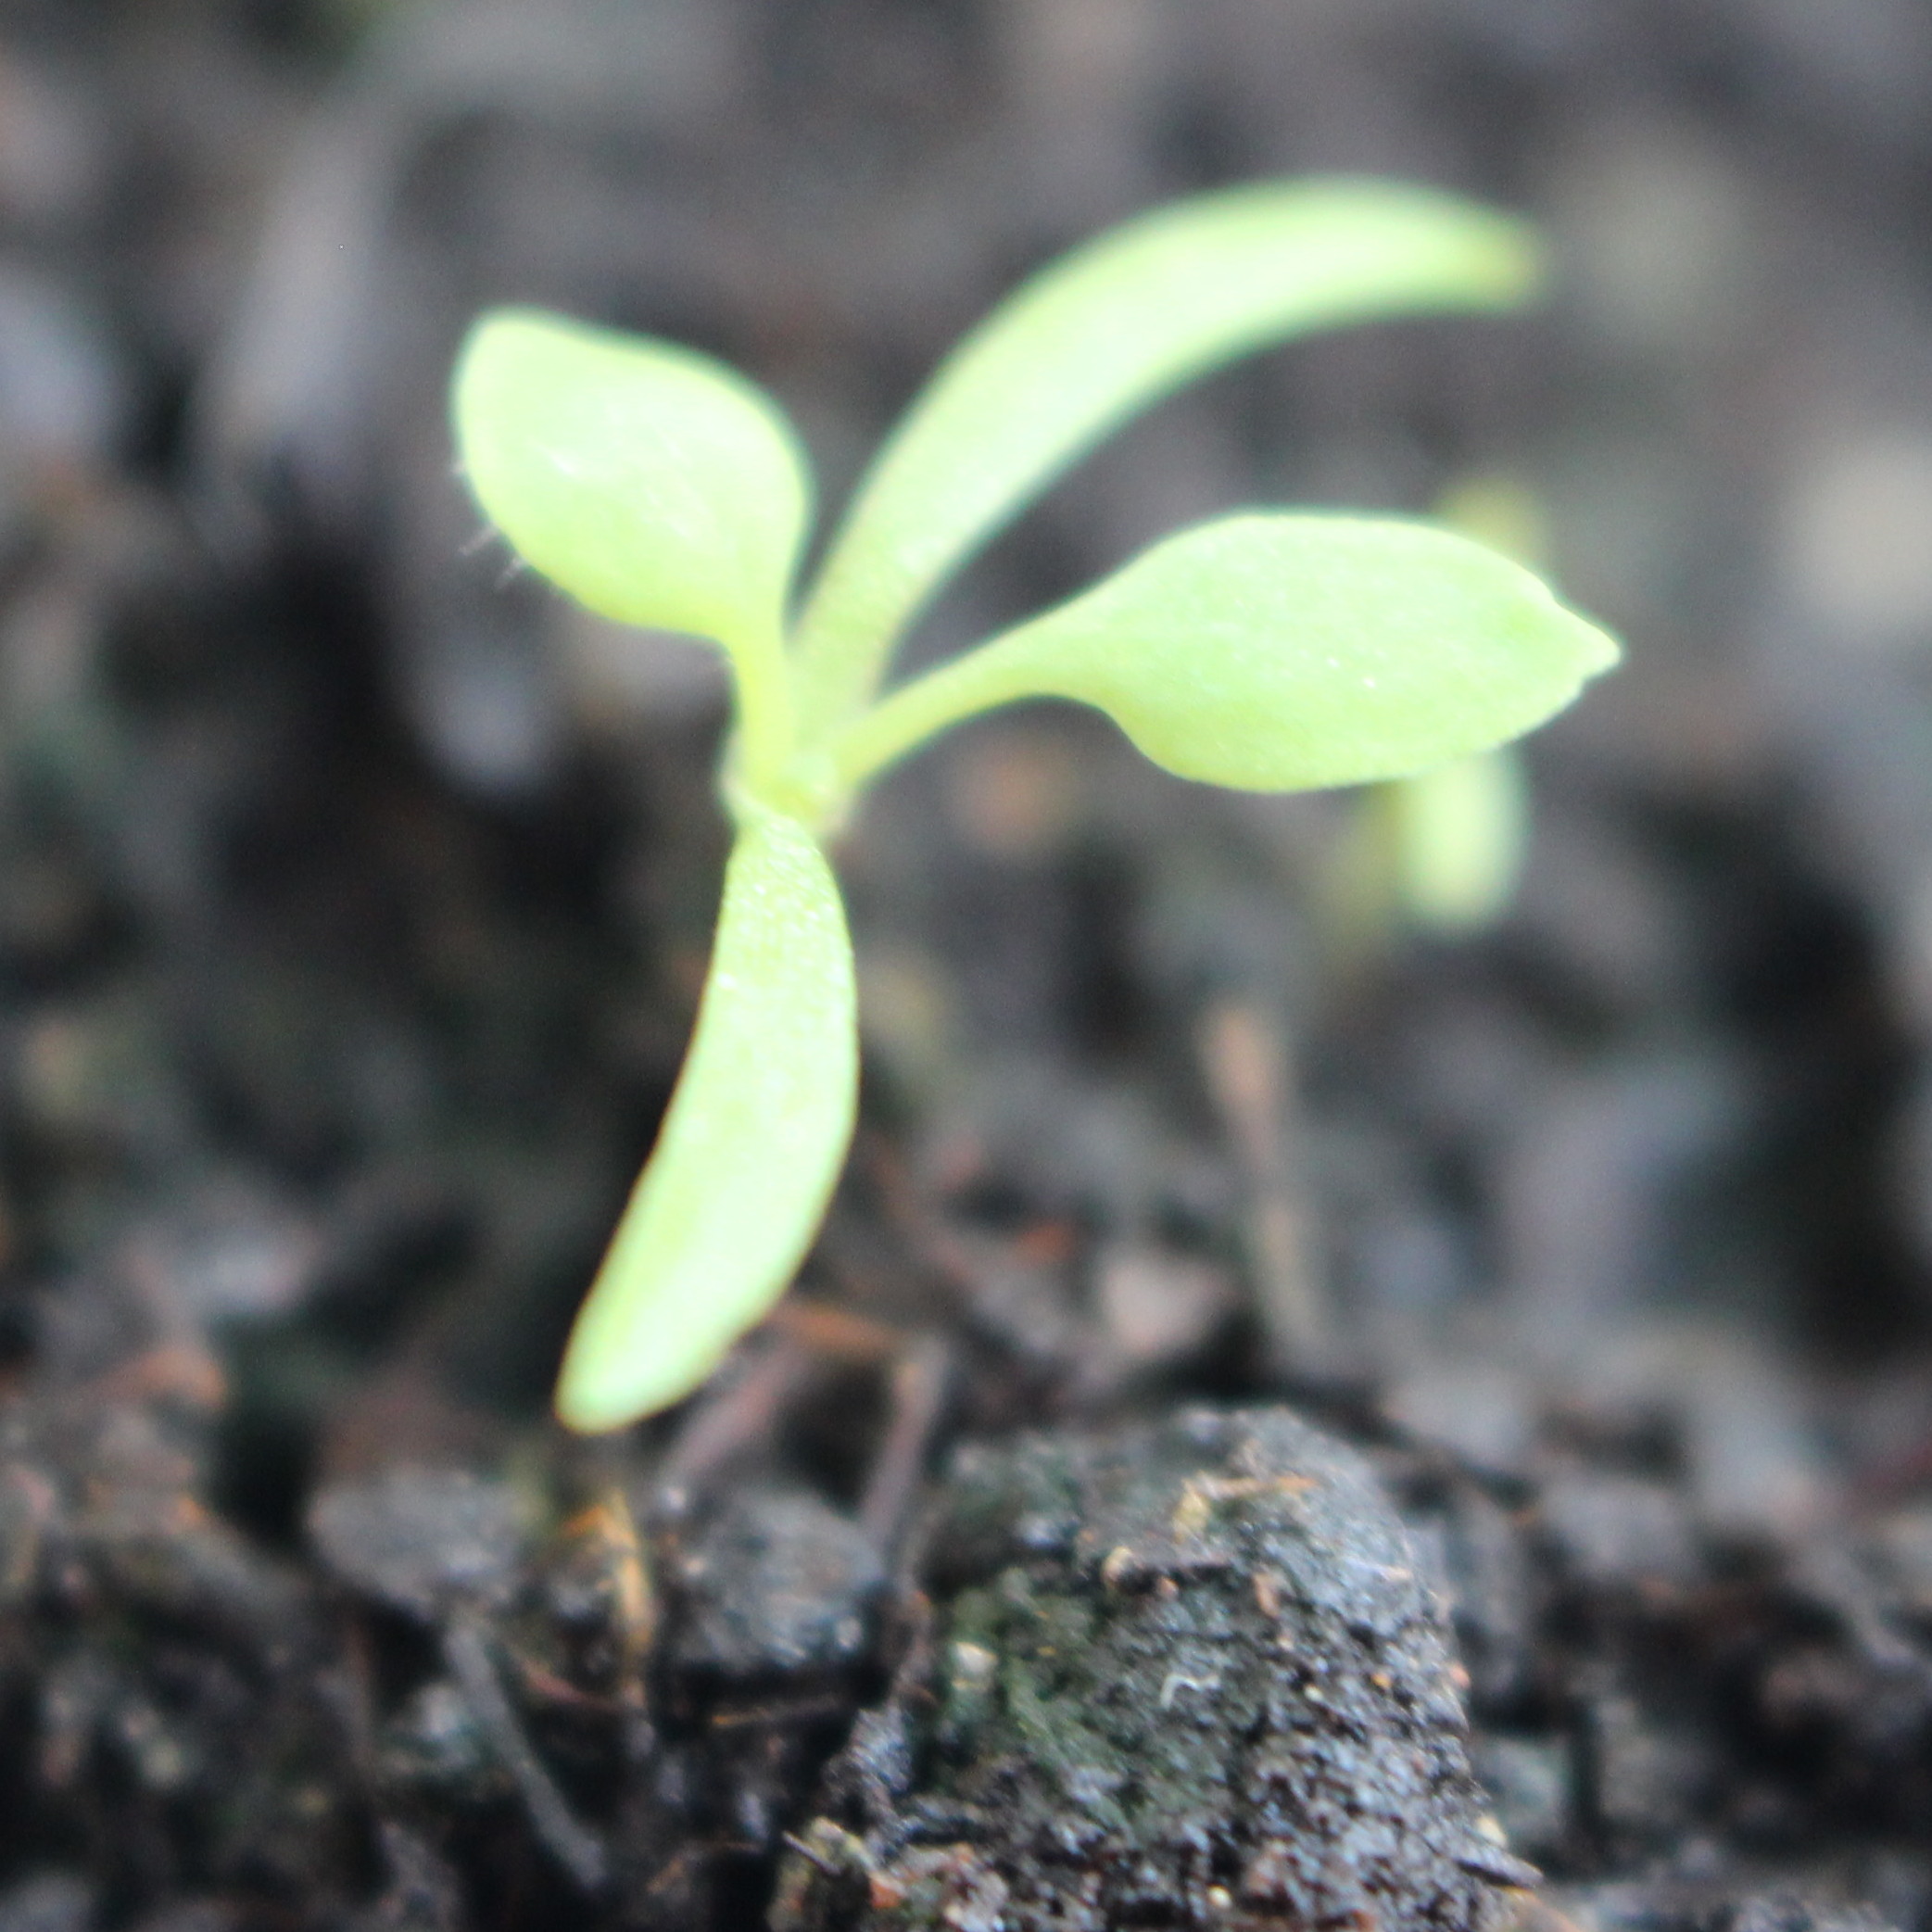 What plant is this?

Papaver rhoeas
